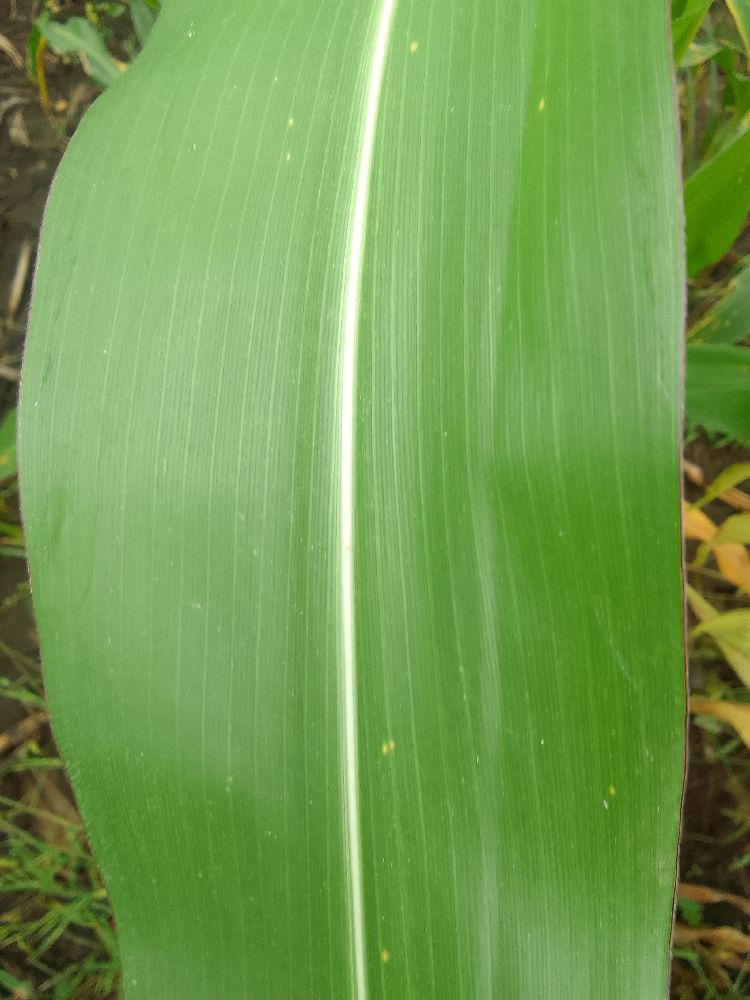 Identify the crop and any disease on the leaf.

maize, healthy
